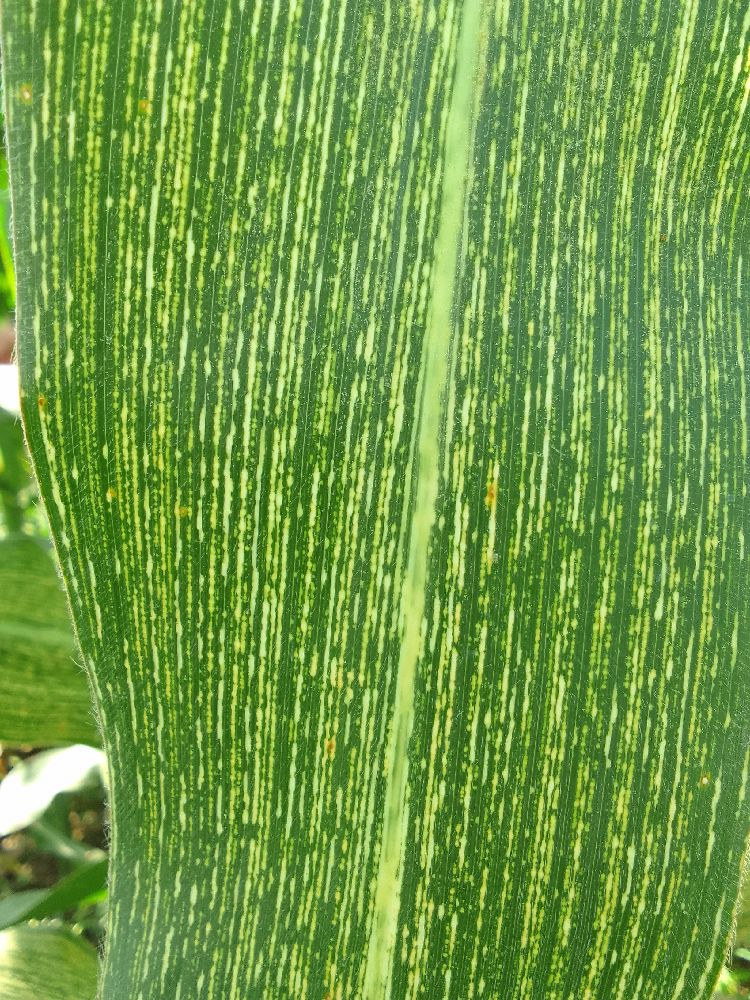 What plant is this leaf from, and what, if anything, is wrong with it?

maize, maize streak virus
